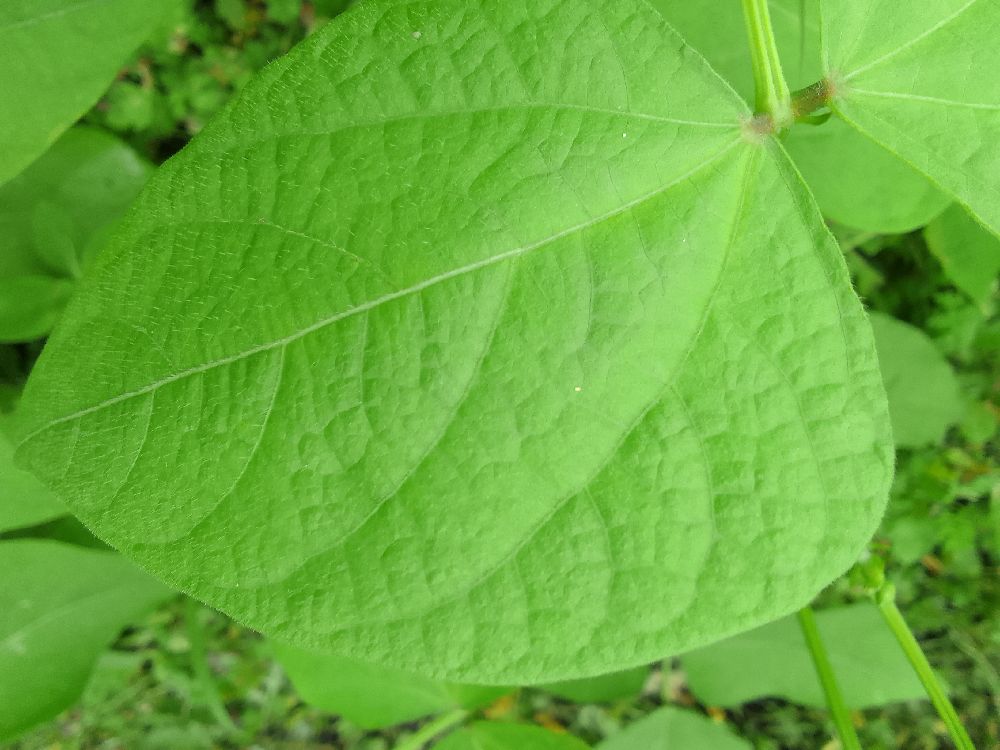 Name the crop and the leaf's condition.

common bean, healthy
